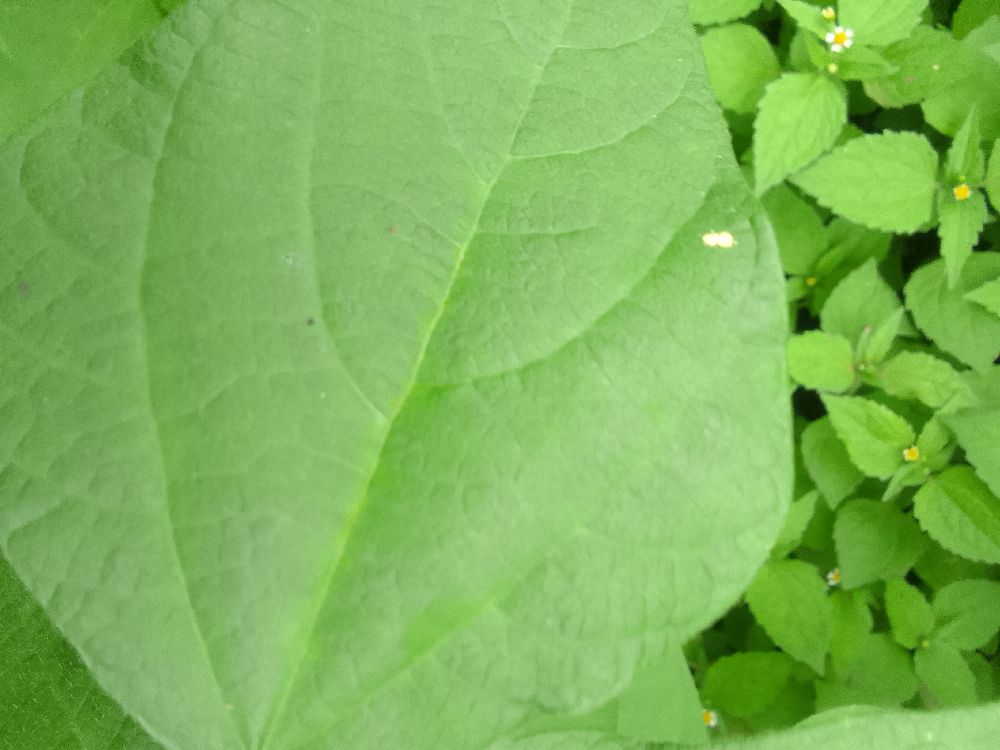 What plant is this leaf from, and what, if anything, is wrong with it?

common bean, healthy
